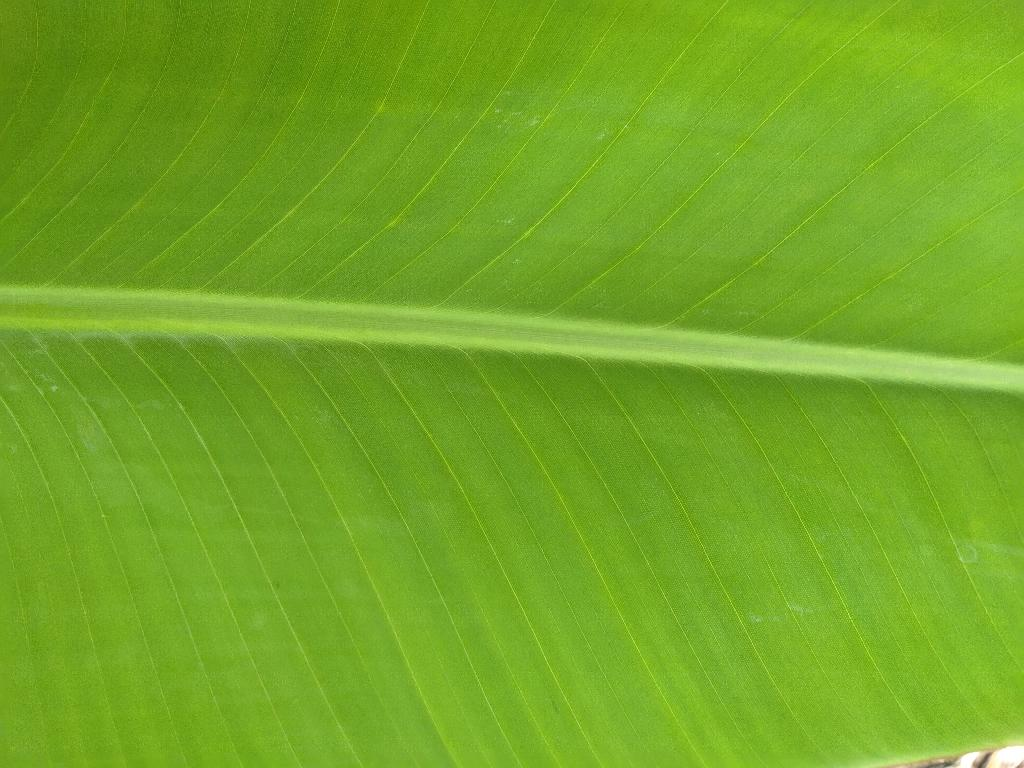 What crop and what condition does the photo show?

banana, healthy
